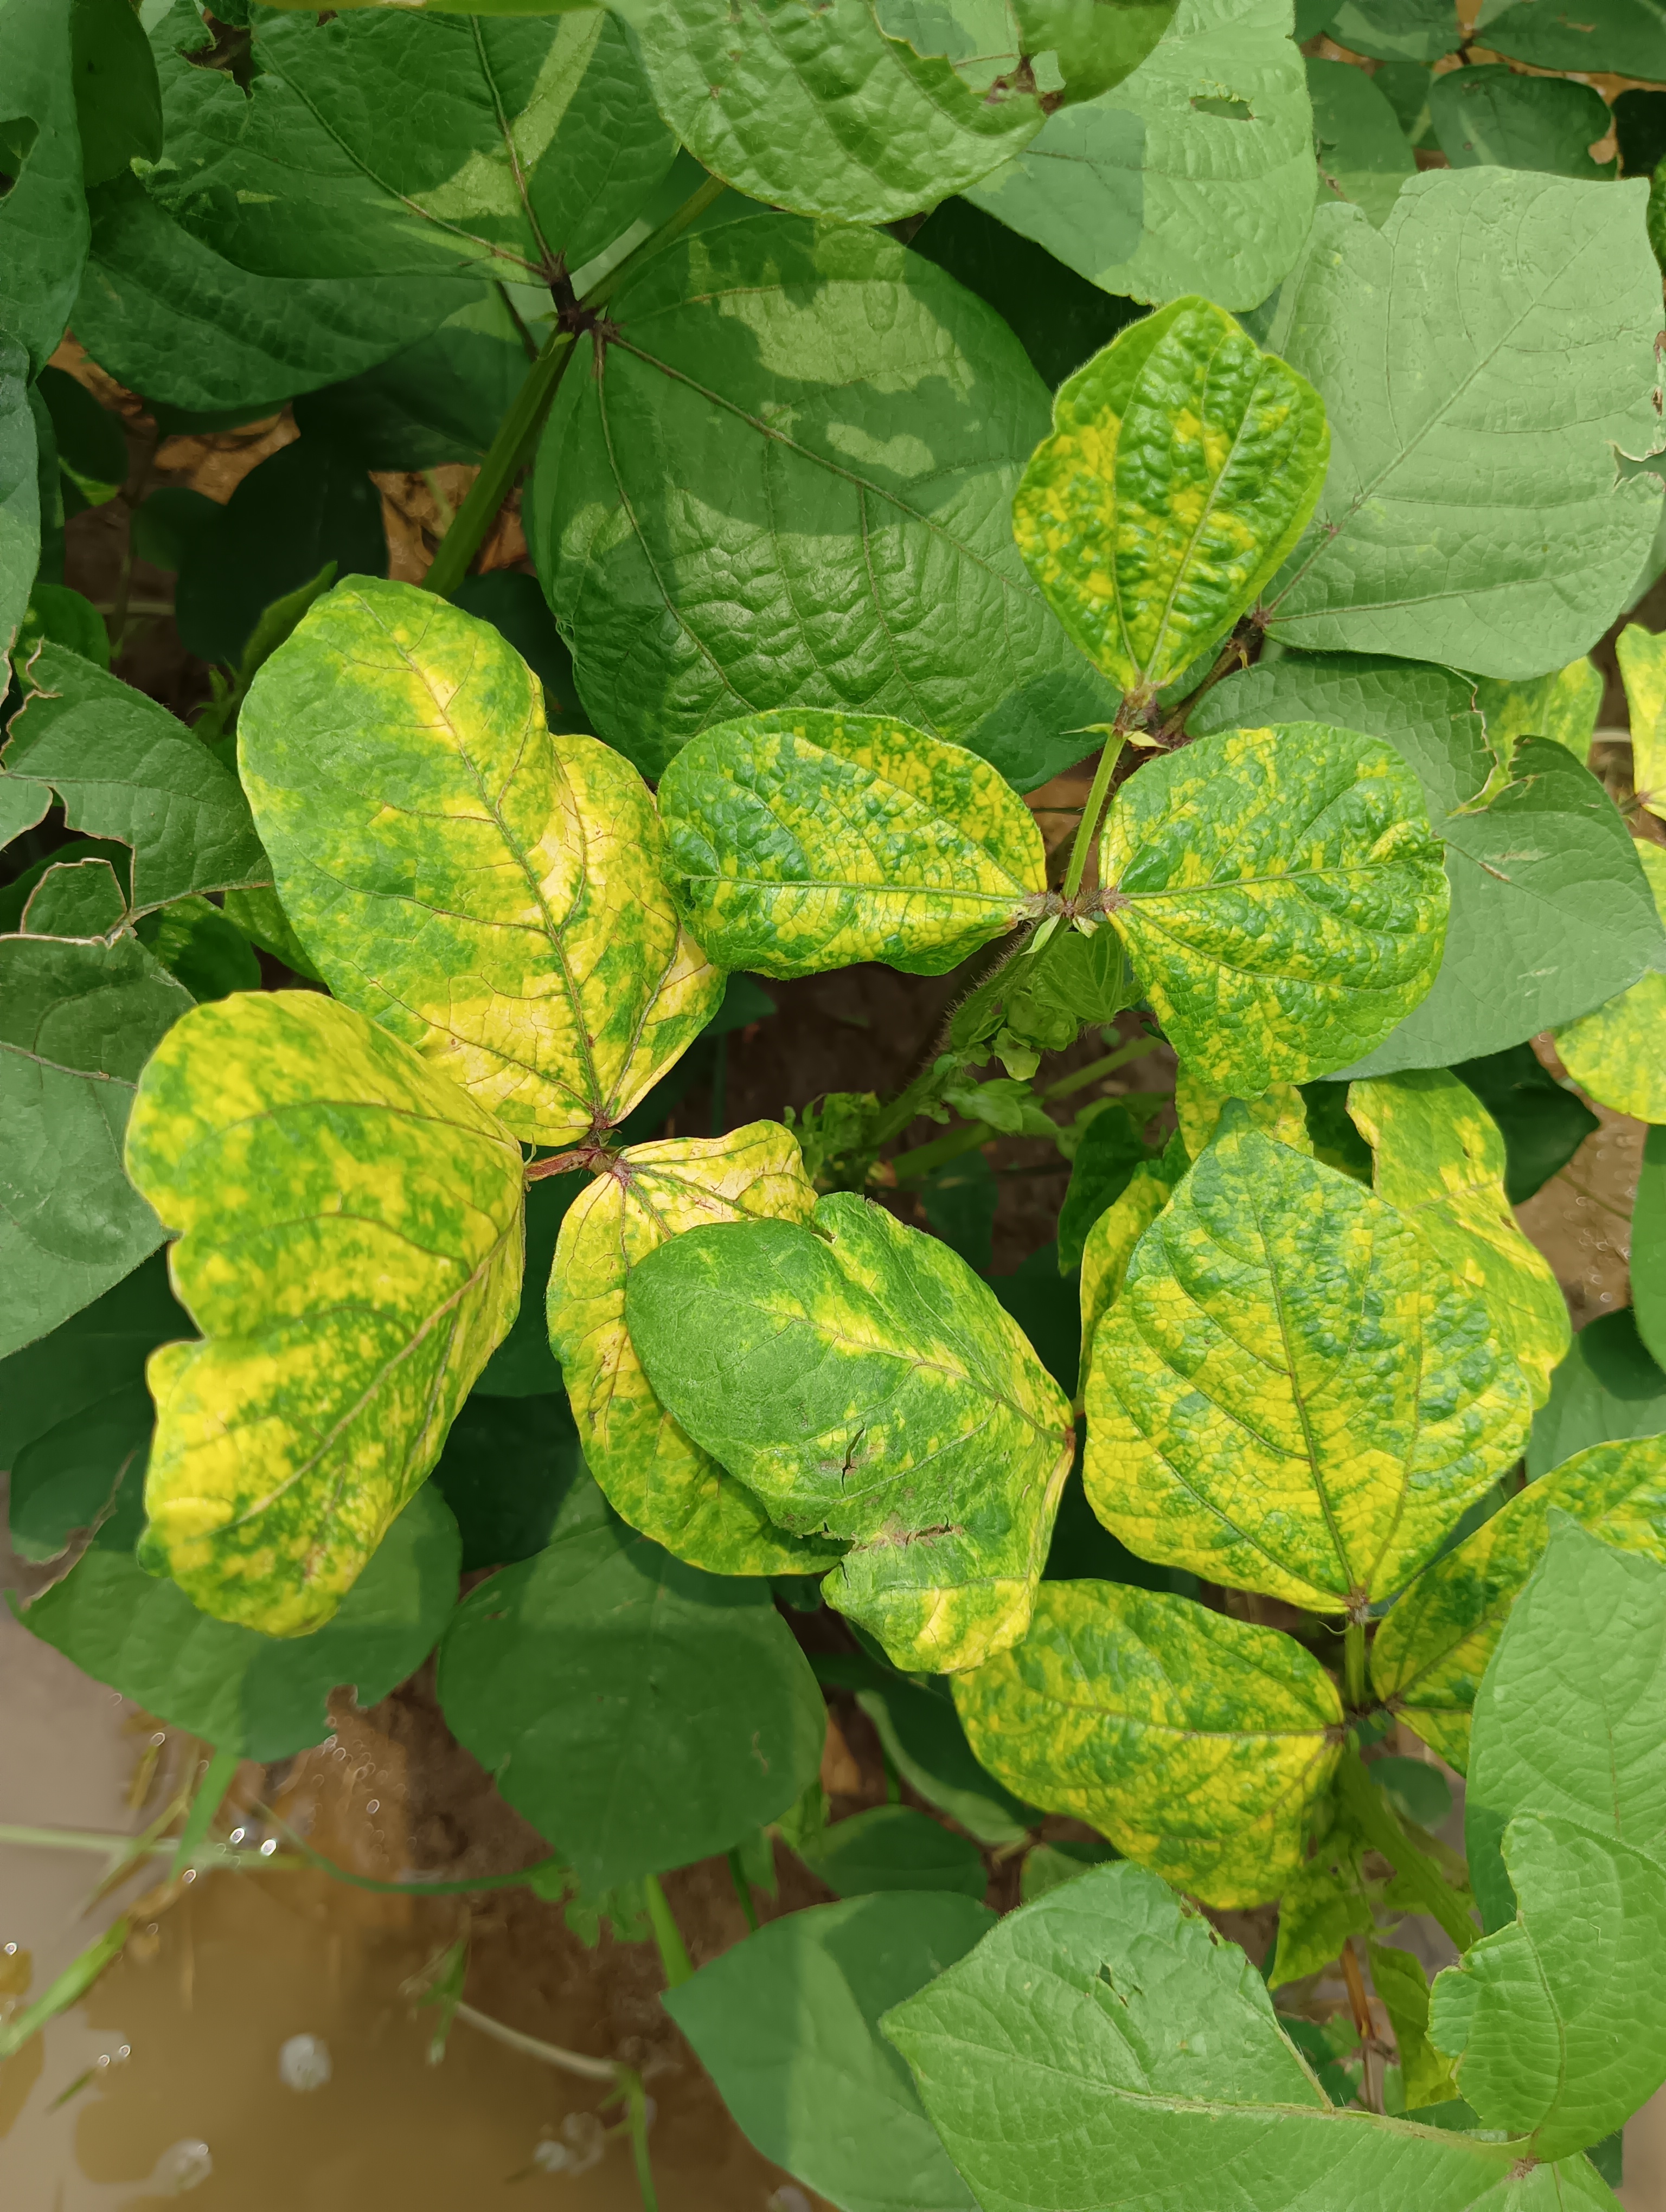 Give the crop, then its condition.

mungbean, yellow mosaic
